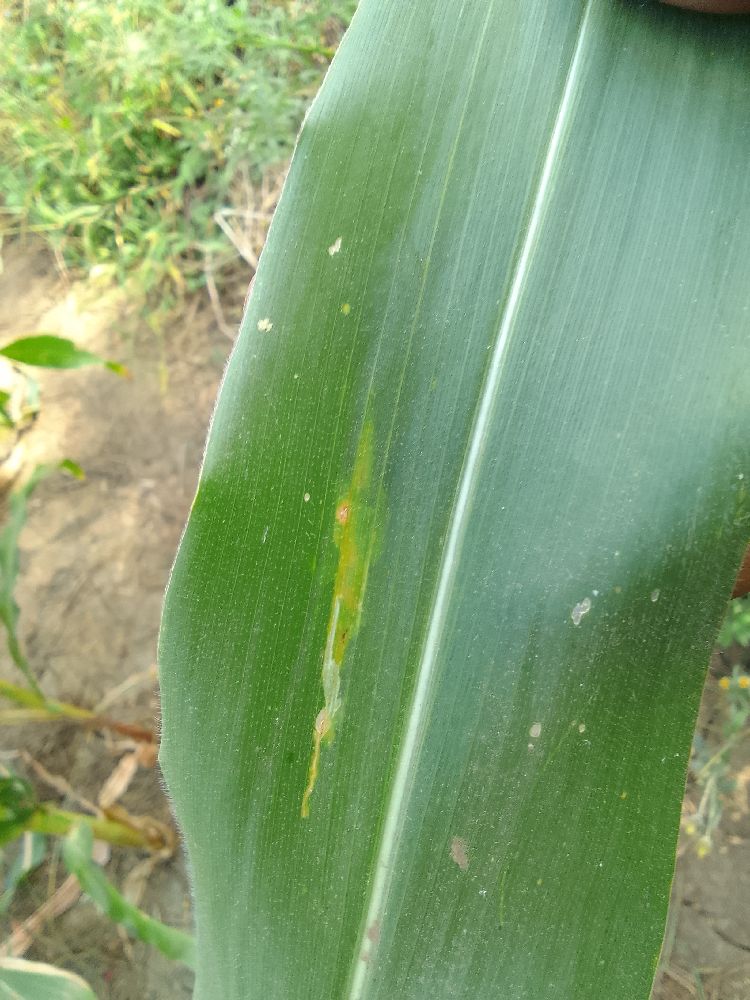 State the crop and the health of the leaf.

maize, healthy
